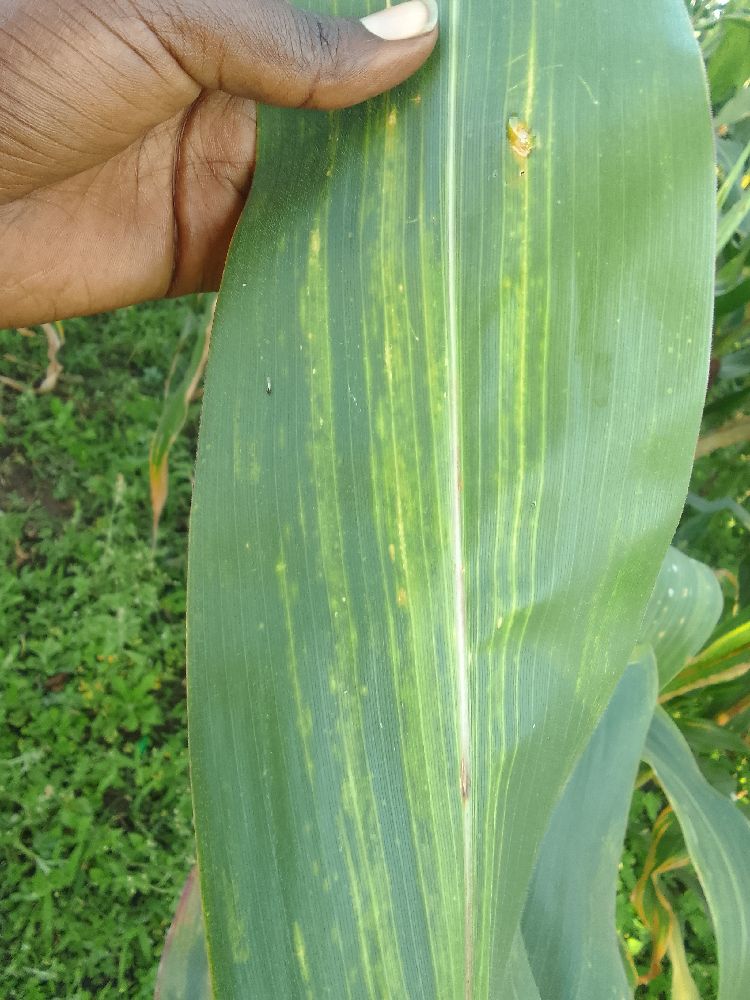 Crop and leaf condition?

maize, maize lethal necrosis
